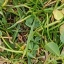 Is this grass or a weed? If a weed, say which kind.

unstructured weed
